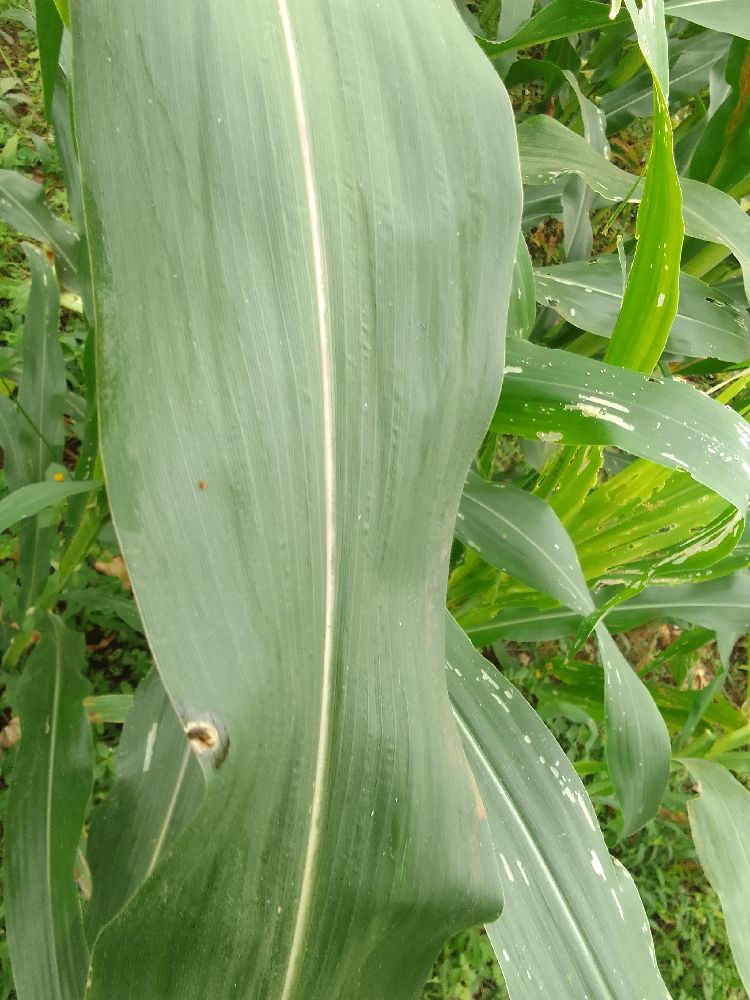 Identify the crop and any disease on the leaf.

maize, healthy
